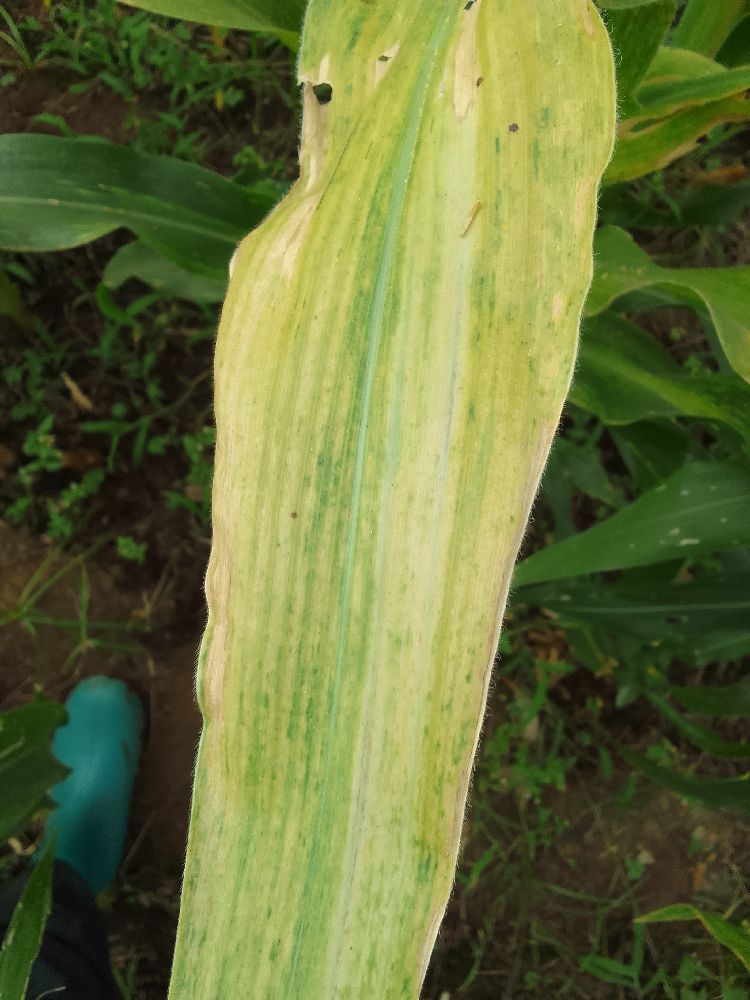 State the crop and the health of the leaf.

maize, maize lethal necrosis
